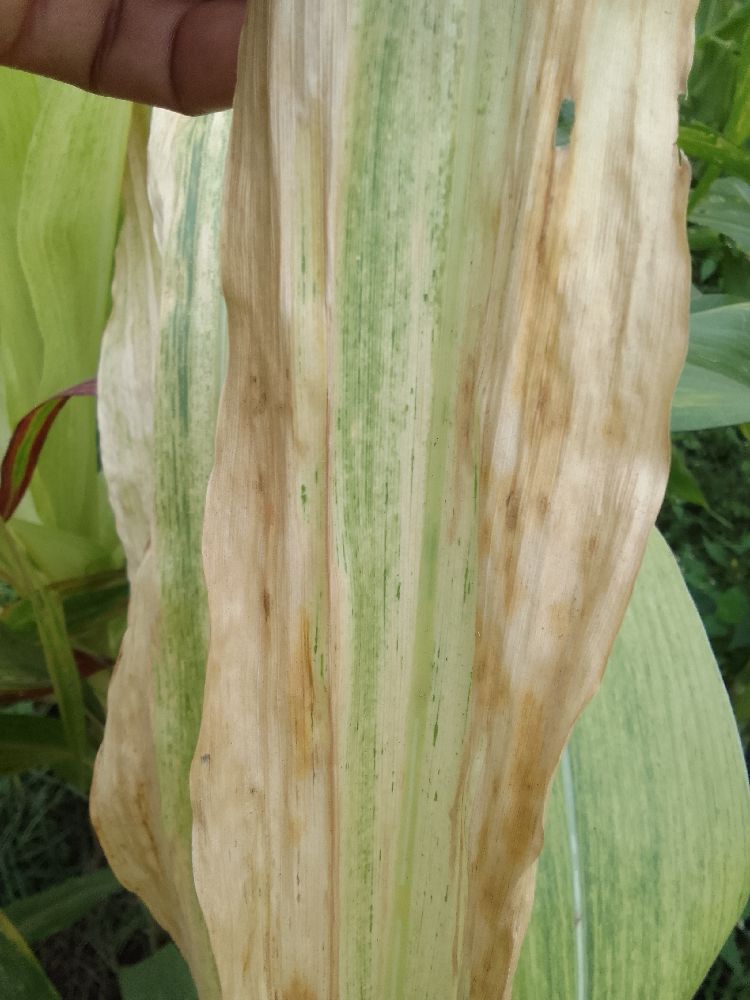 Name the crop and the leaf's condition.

maize, maize lethal necrosis
